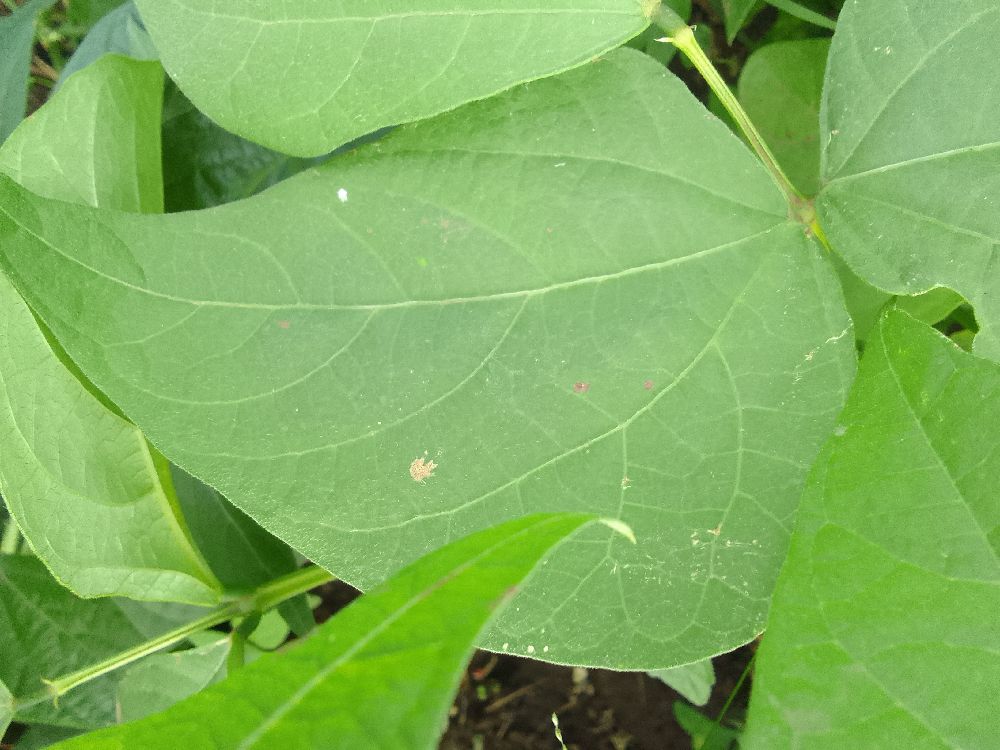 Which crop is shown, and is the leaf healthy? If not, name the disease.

common bean, healthy
